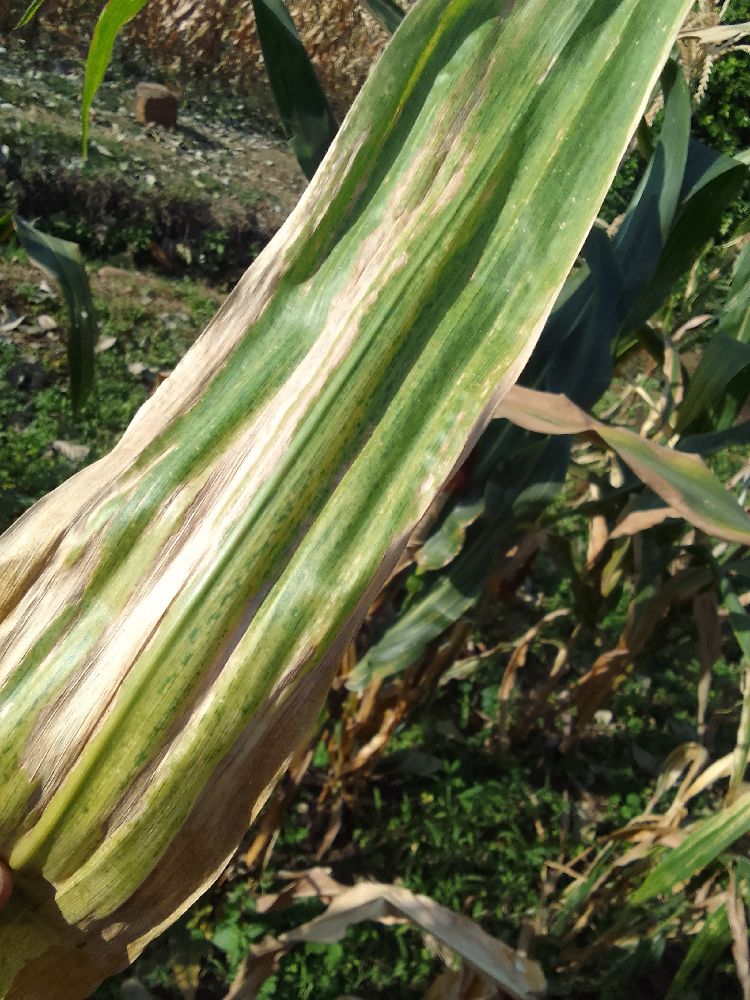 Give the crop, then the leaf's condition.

maize, maize lethal necrosis
